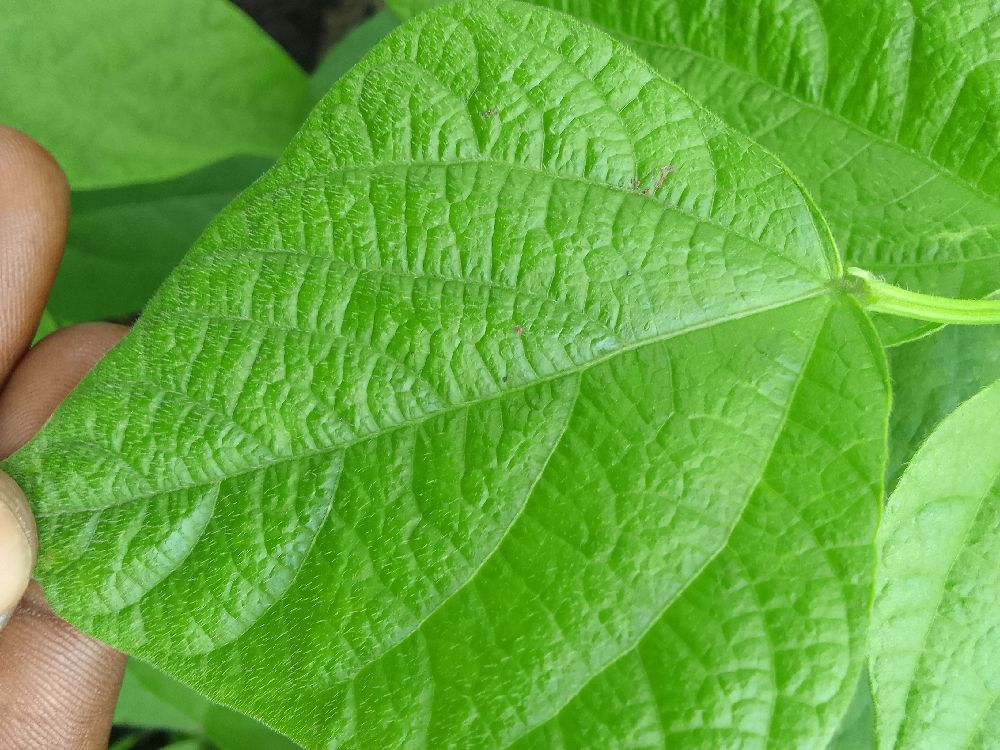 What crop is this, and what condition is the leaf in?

common bean, healthy
